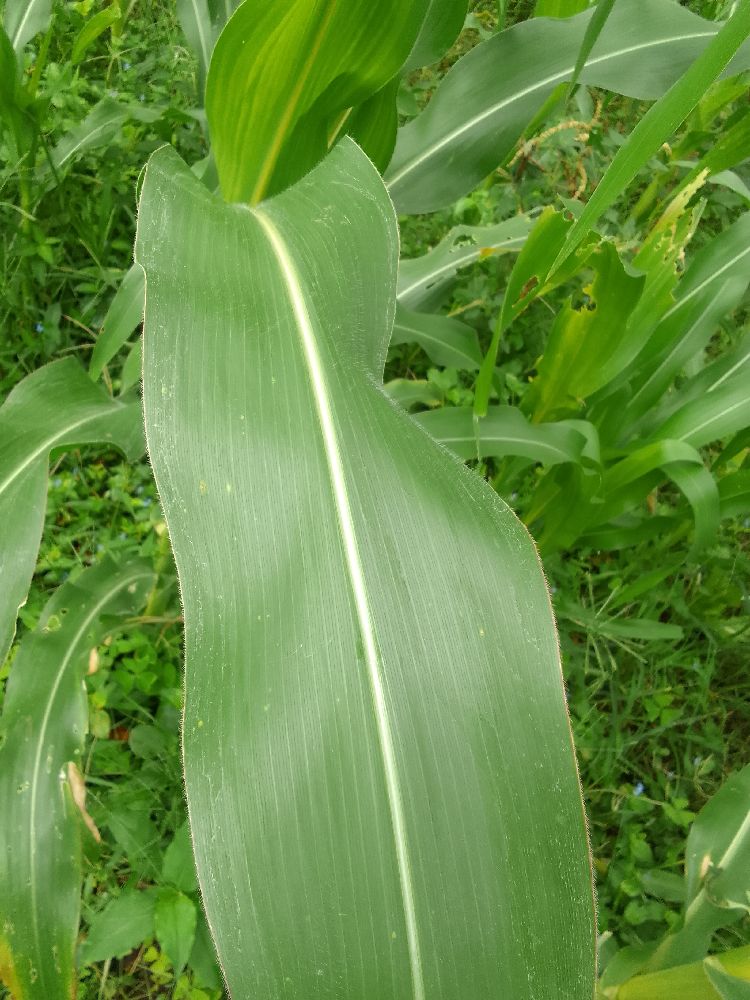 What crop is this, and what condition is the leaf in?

maize, healthy
